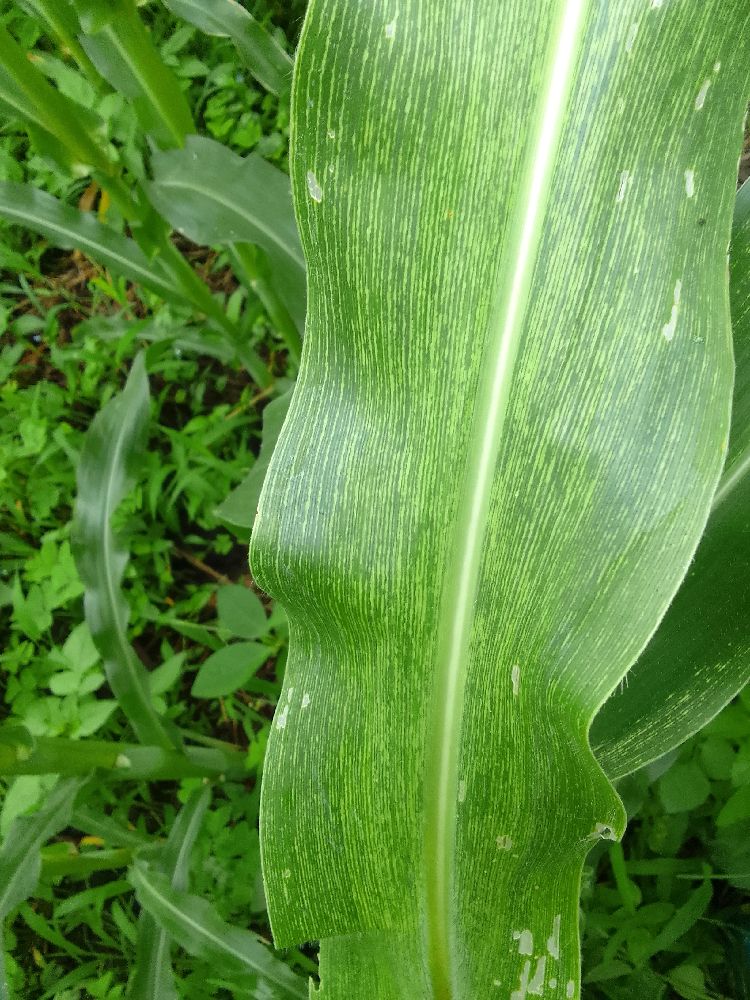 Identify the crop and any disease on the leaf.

maize, maize streak virus
